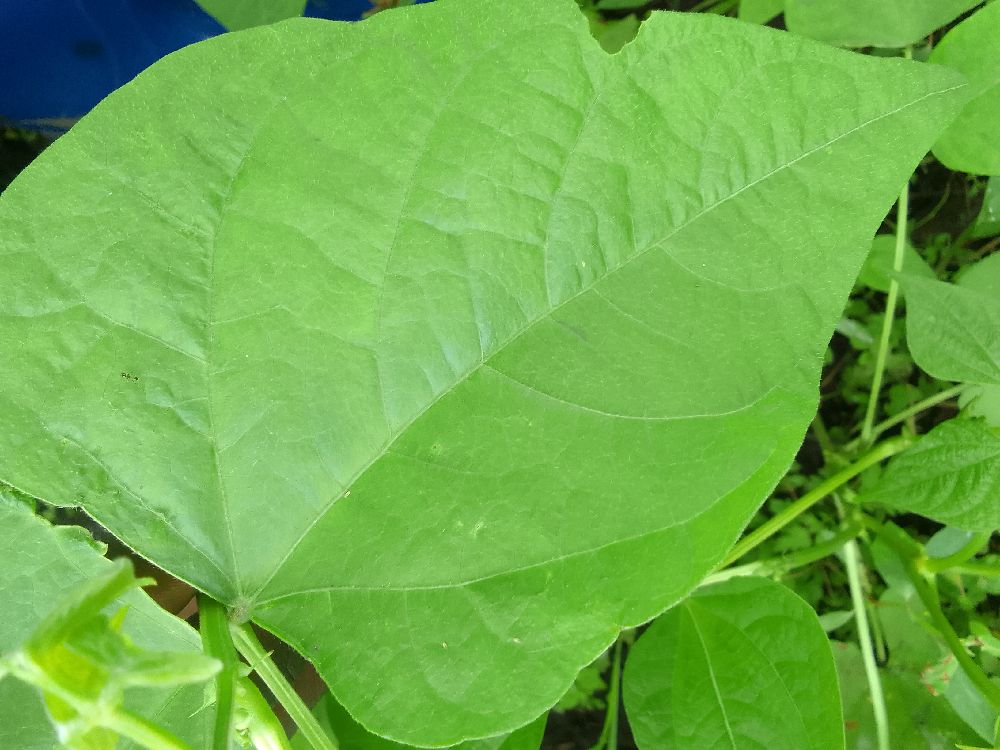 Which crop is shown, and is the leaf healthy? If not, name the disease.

common bean, healthy
